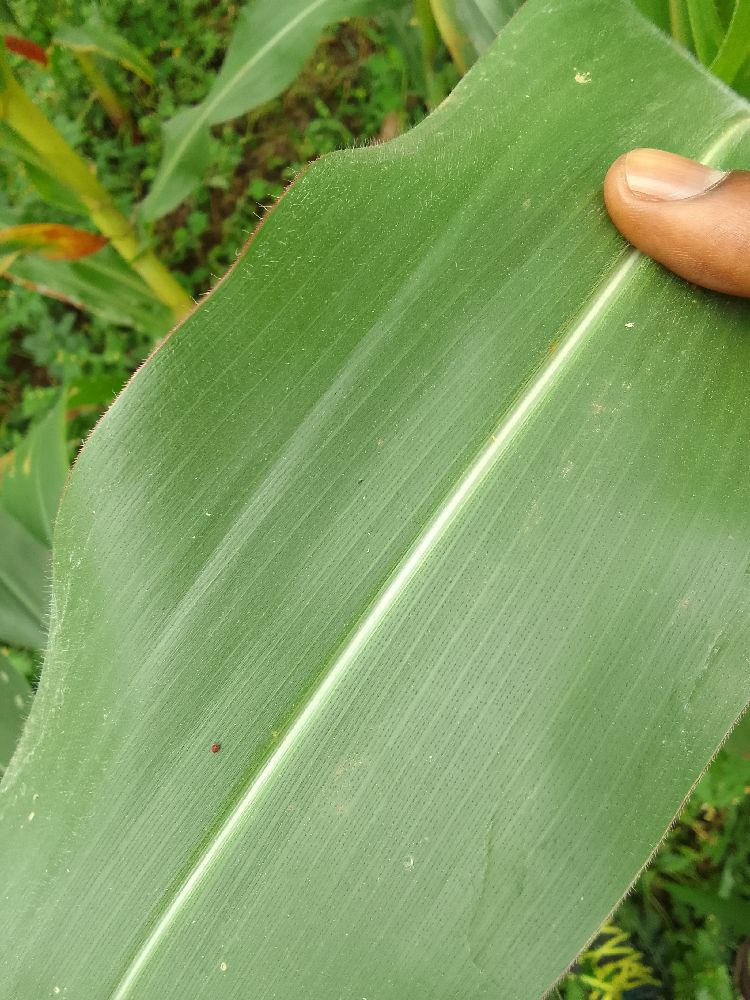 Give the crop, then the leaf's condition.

maize, healthy
